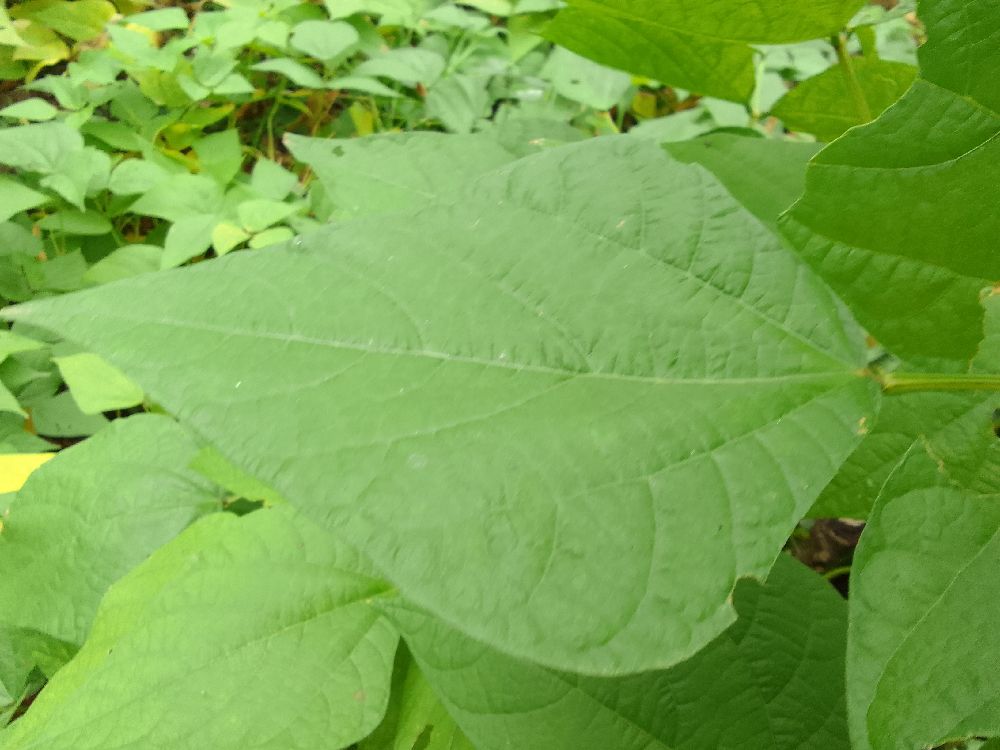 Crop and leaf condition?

common bean, healthy
